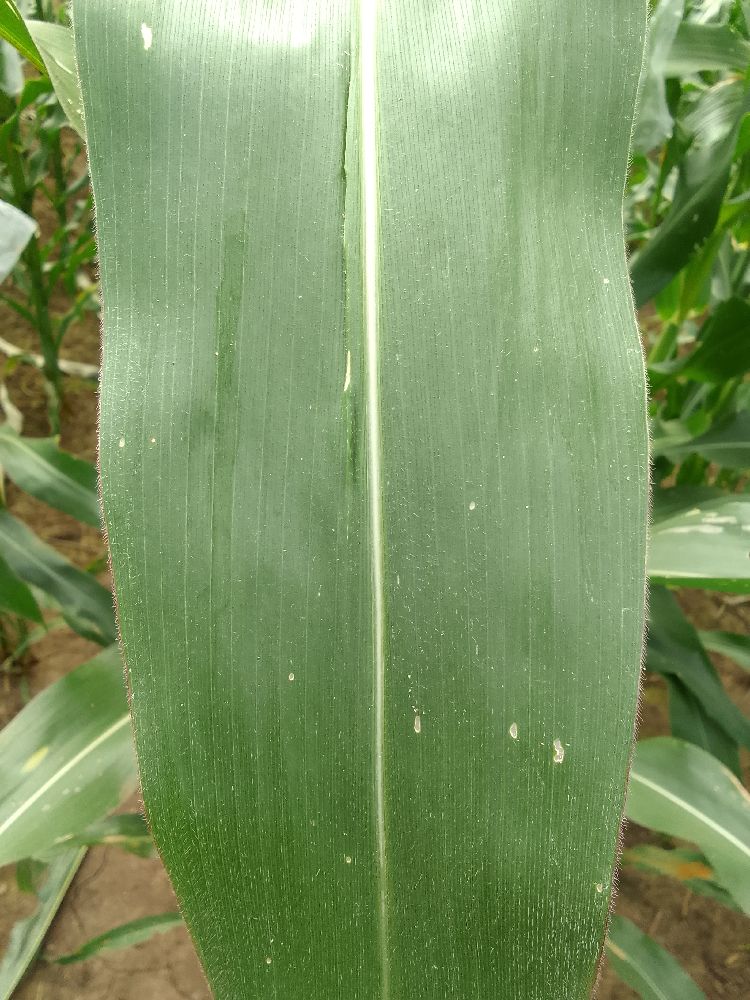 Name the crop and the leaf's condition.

maize, healthy
